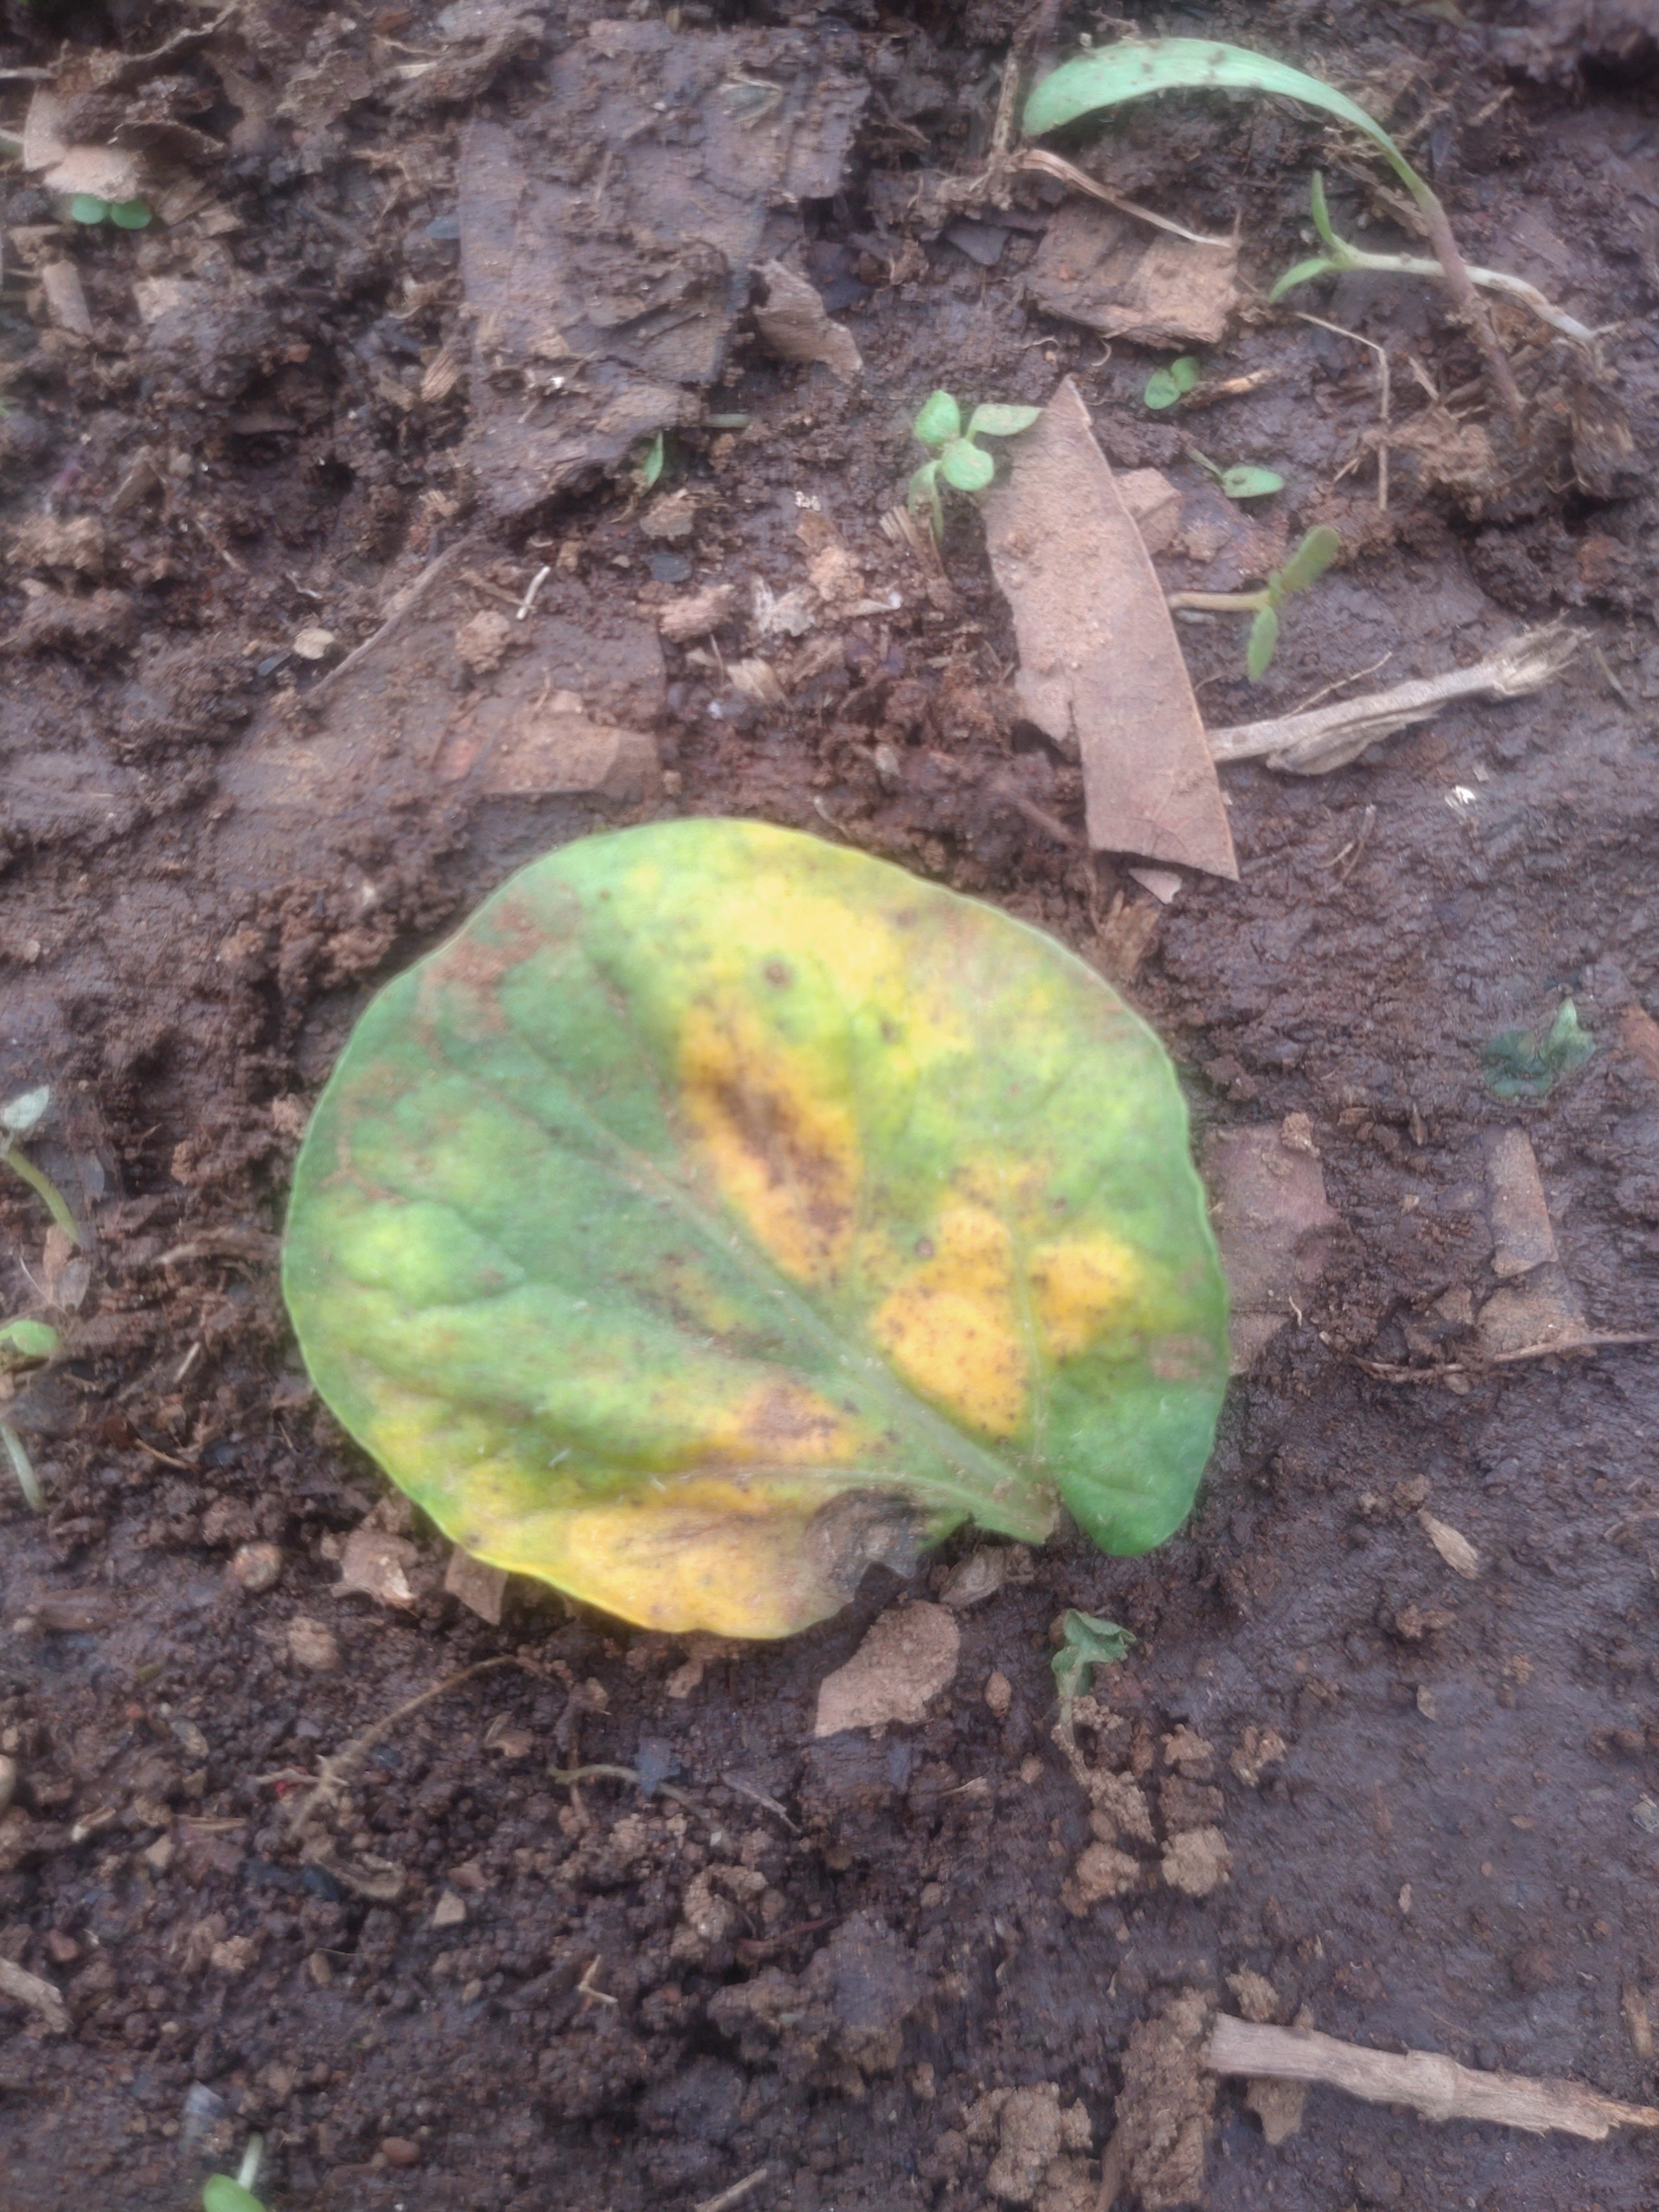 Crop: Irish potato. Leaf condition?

late blight
